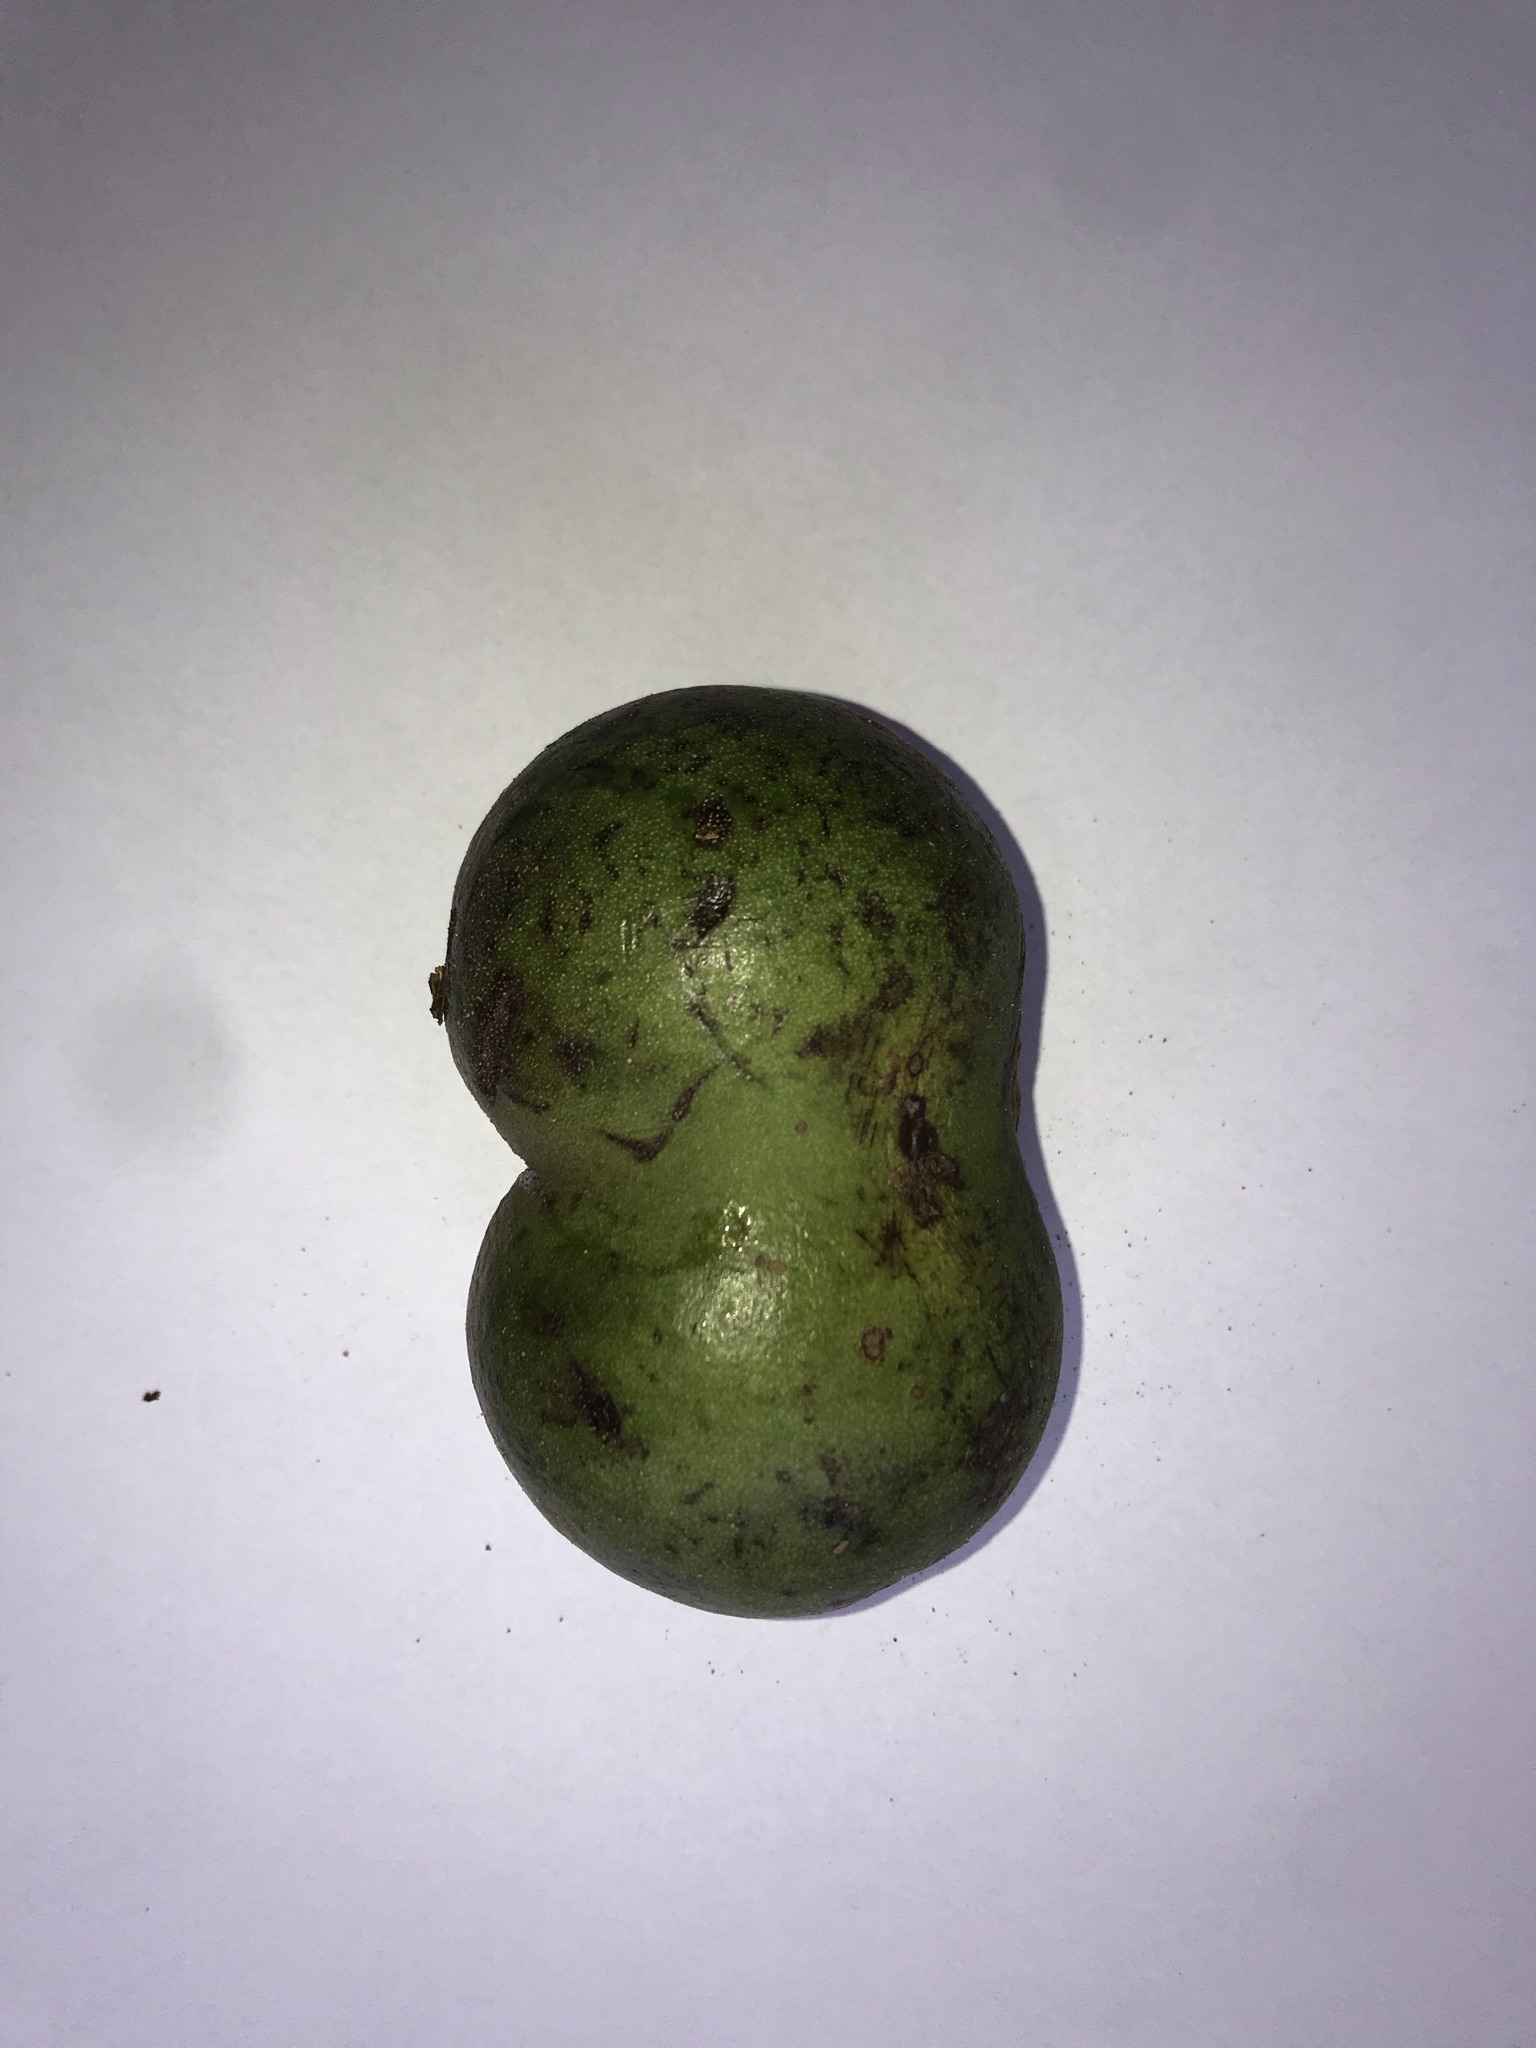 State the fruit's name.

pequi
